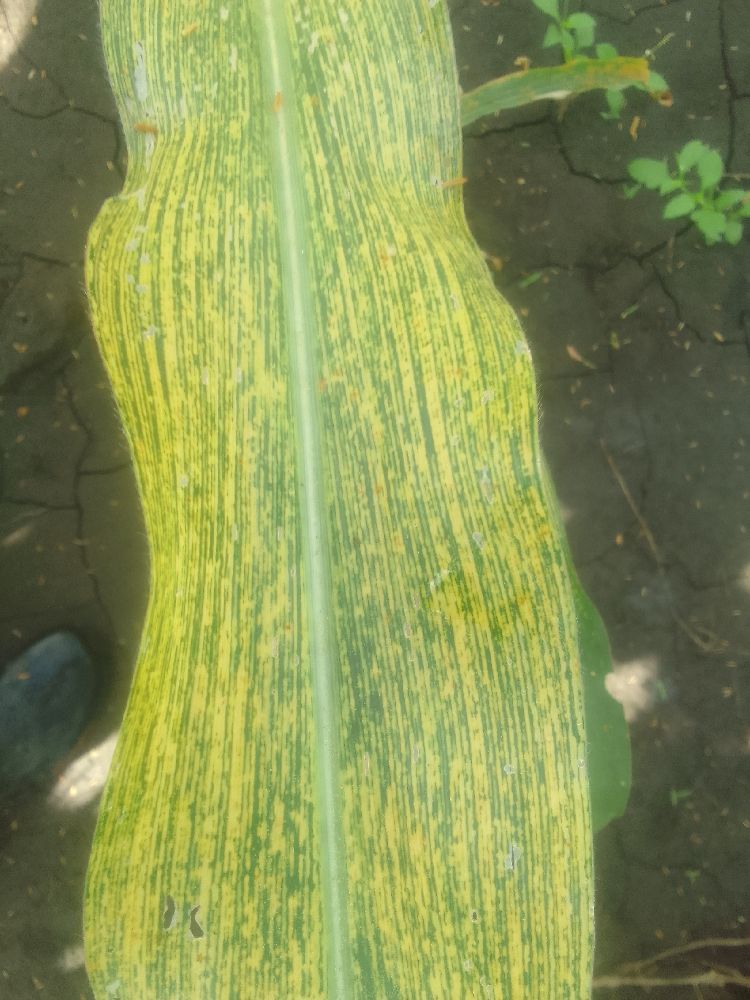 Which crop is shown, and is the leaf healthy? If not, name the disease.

maize, maize streak virus
